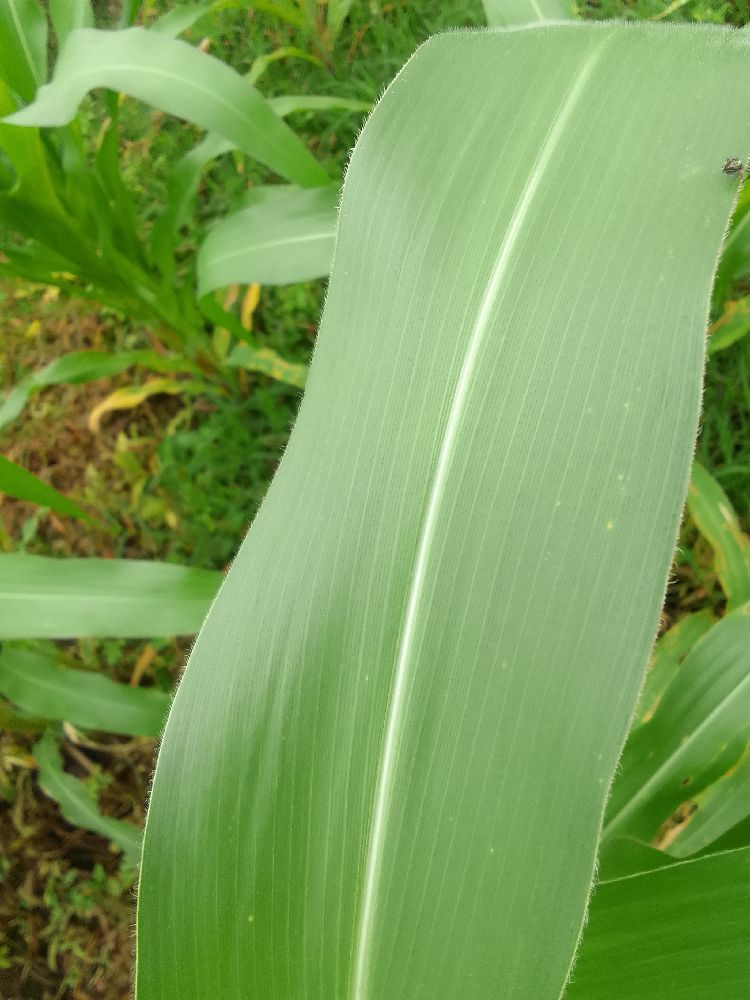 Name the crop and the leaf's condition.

maize, healthy
